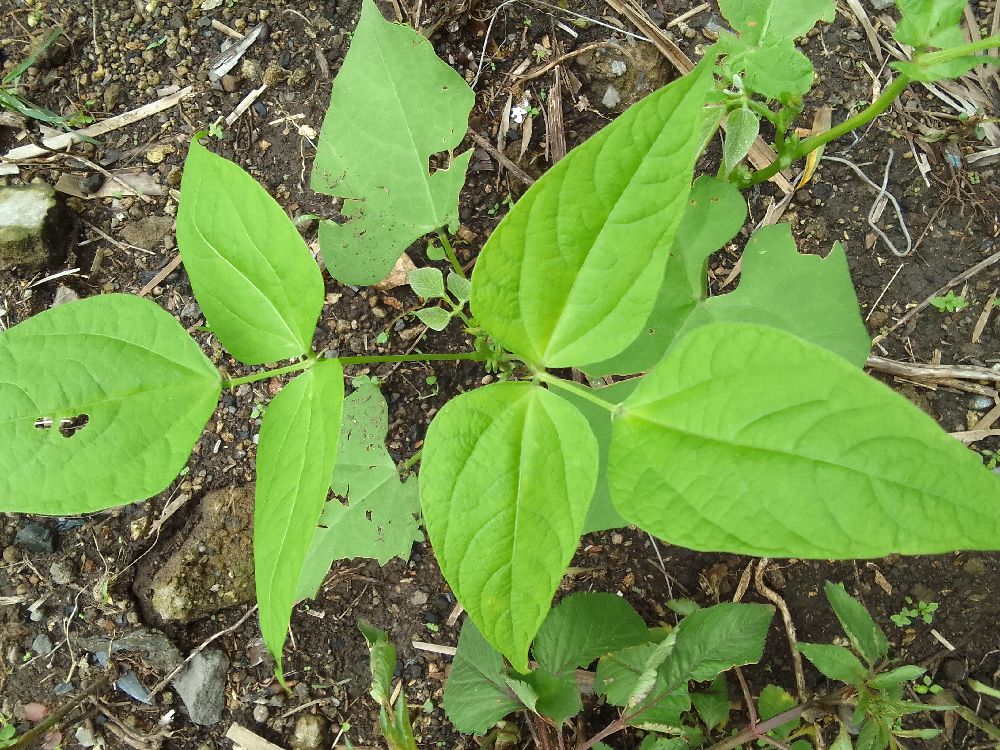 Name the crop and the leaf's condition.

common bean, healthy
